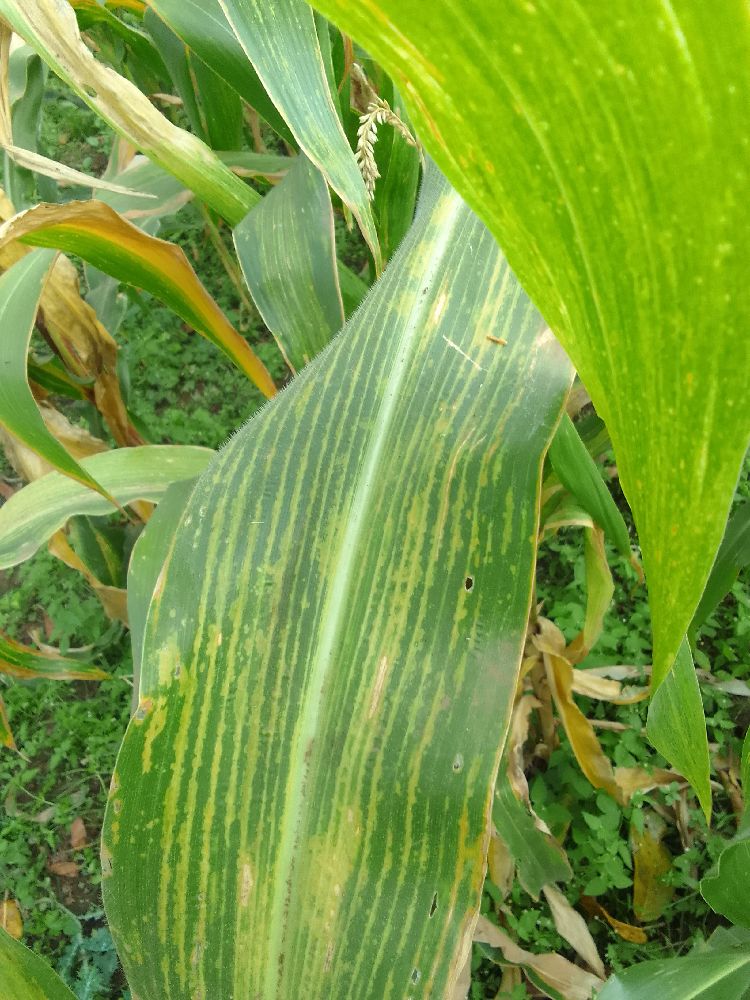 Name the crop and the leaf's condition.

maize, maize lethal necrosis
